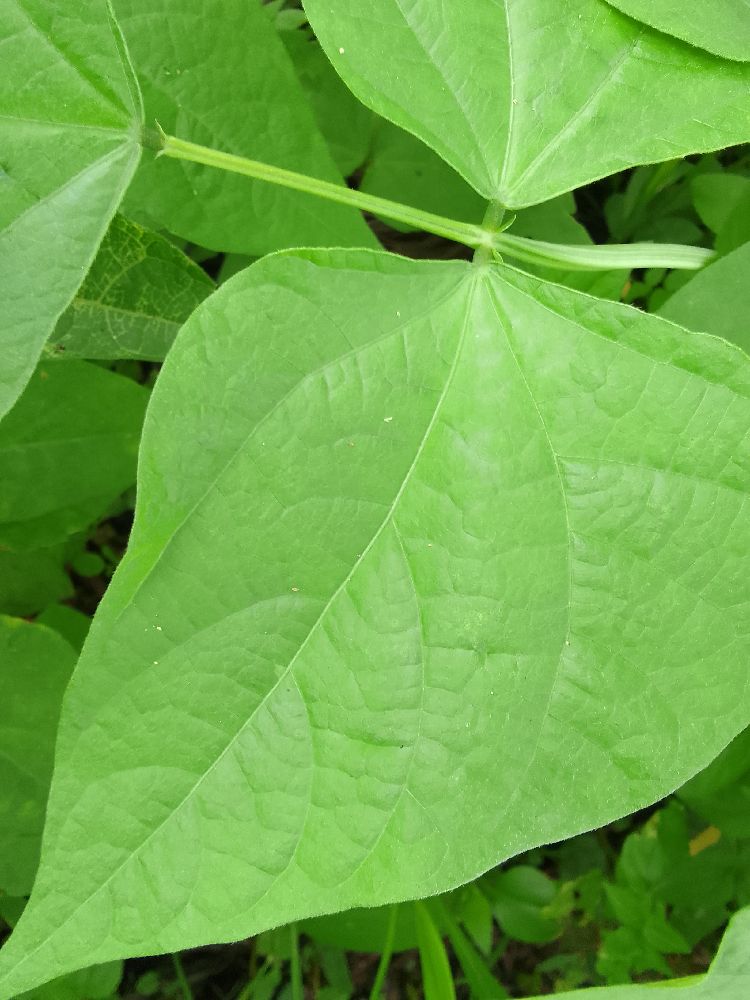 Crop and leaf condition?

common bean, healthy
